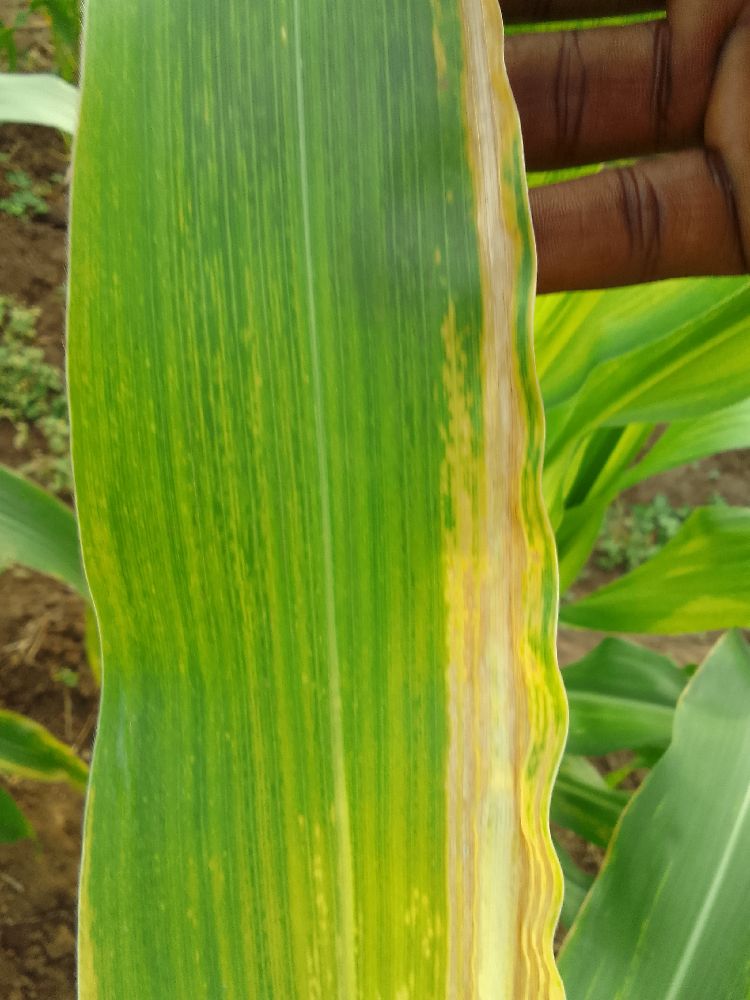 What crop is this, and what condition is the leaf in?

maize, maize lethal necrosis
